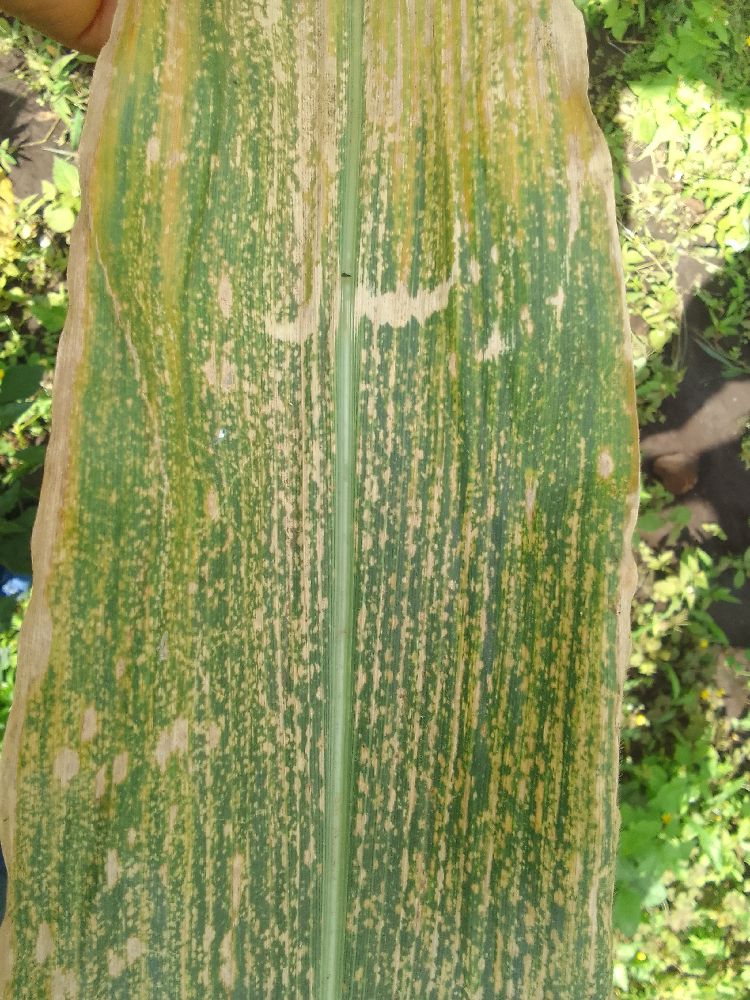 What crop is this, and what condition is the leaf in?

maize, maize lethal necrosis
